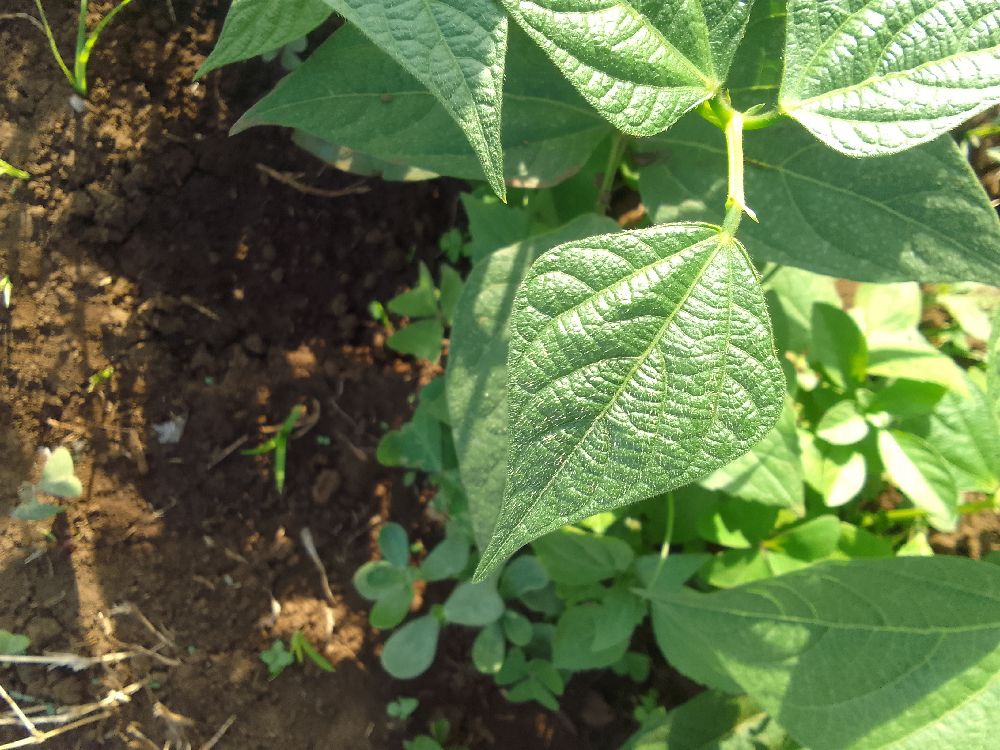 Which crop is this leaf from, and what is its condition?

common bean, healthy
